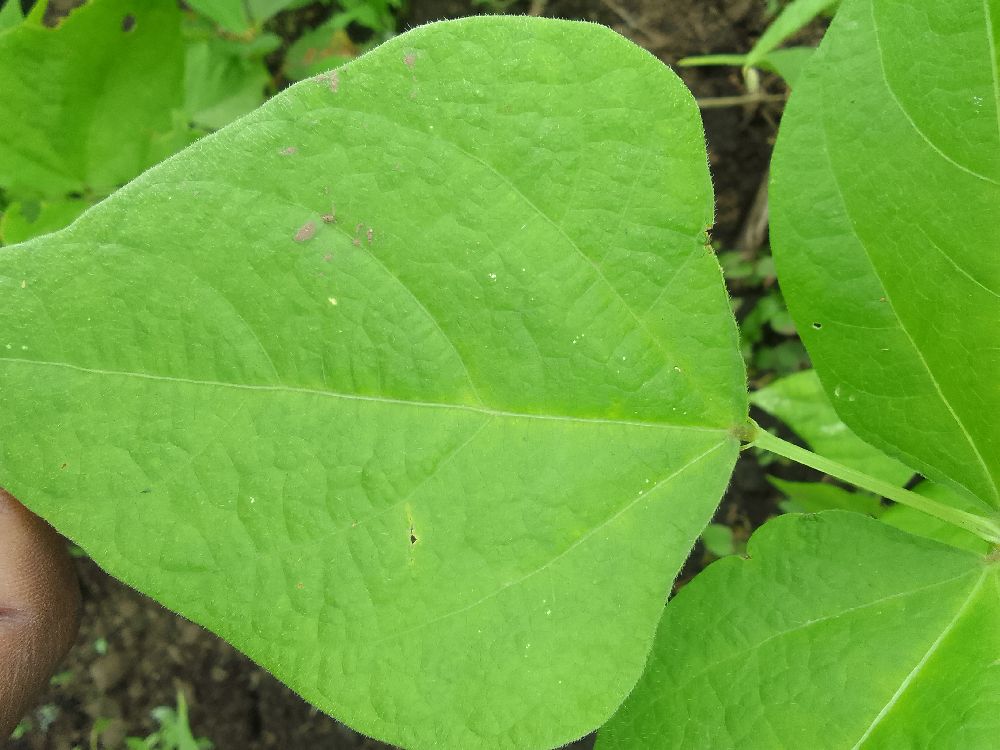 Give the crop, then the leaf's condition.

common bean, healthy
